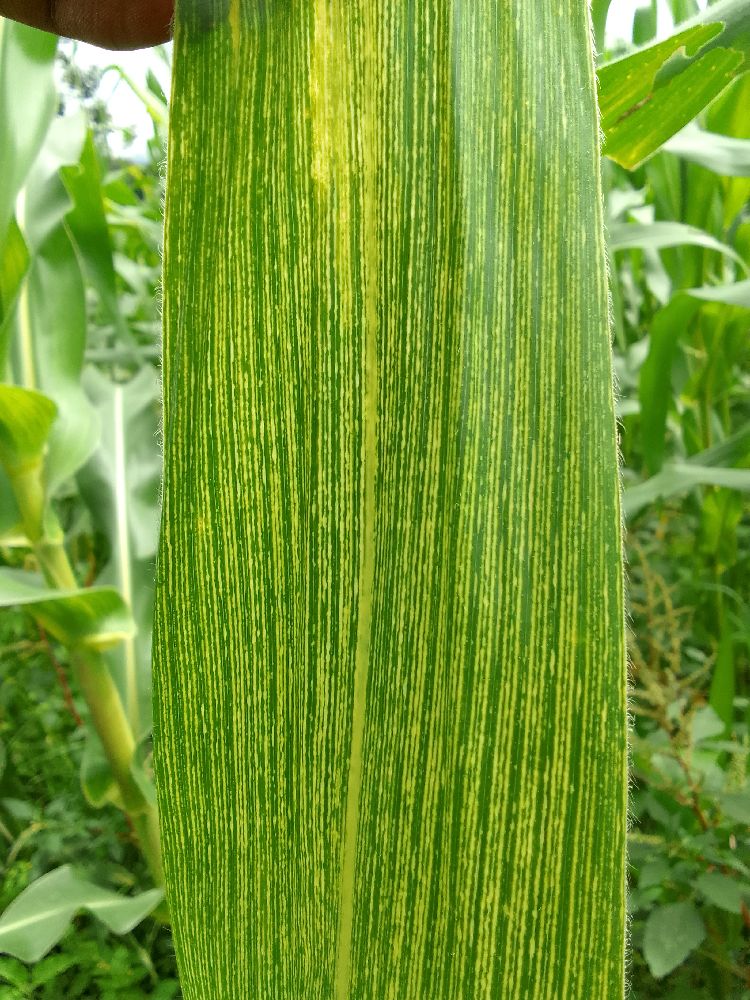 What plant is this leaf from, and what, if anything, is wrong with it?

maize, maize streak virus
